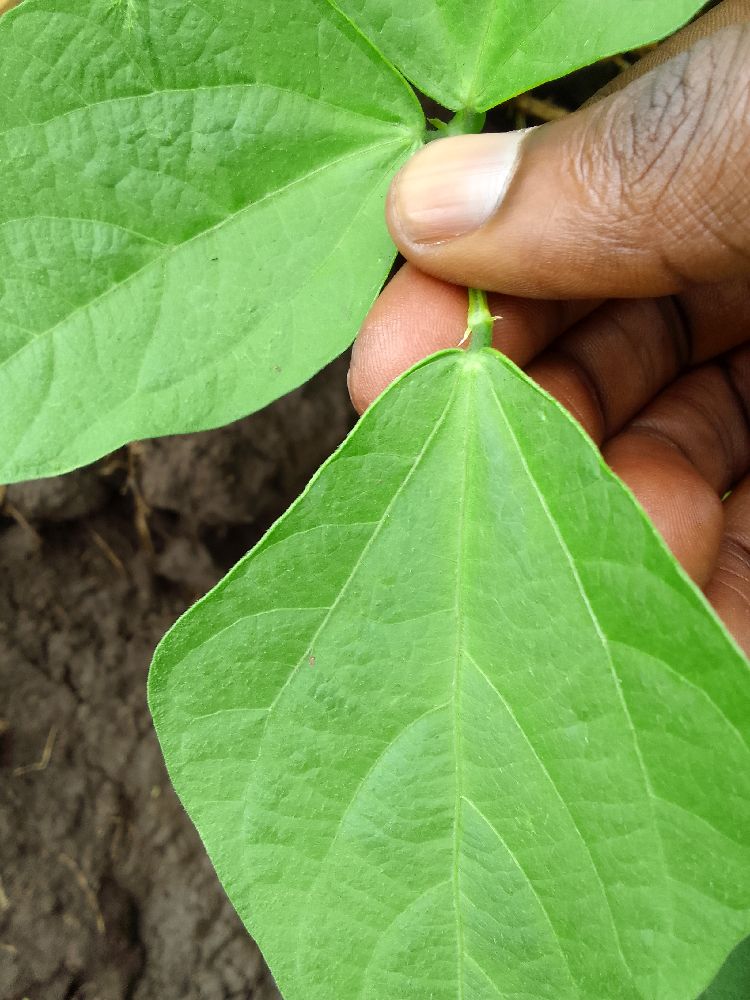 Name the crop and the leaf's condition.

common bean, healthy
